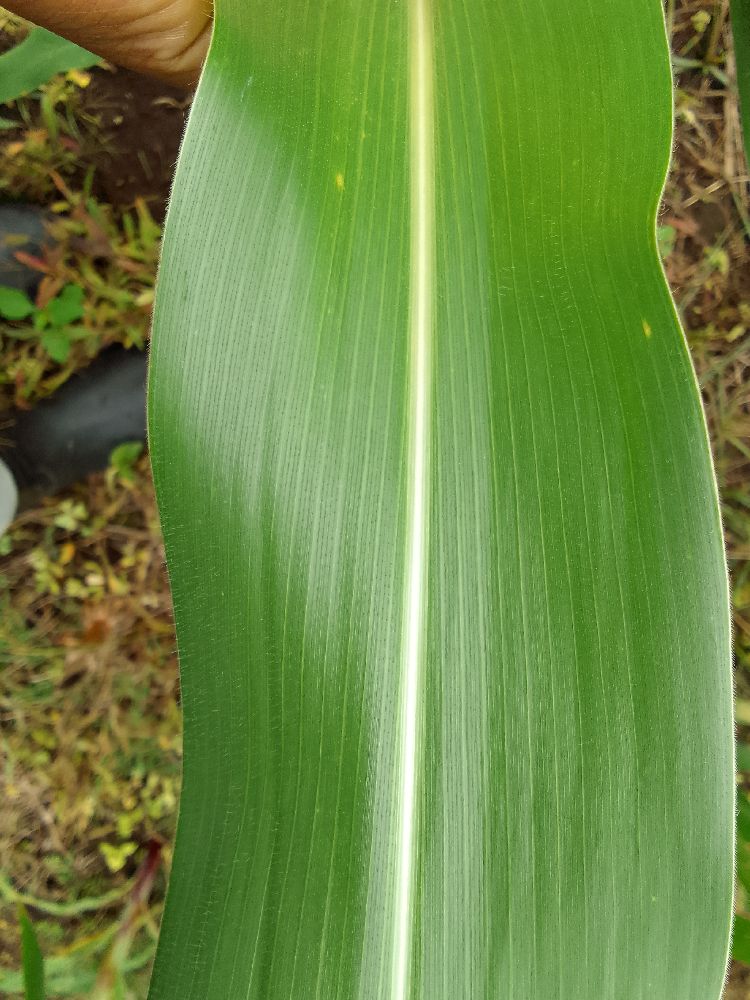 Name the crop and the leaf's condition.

maize, healthy
